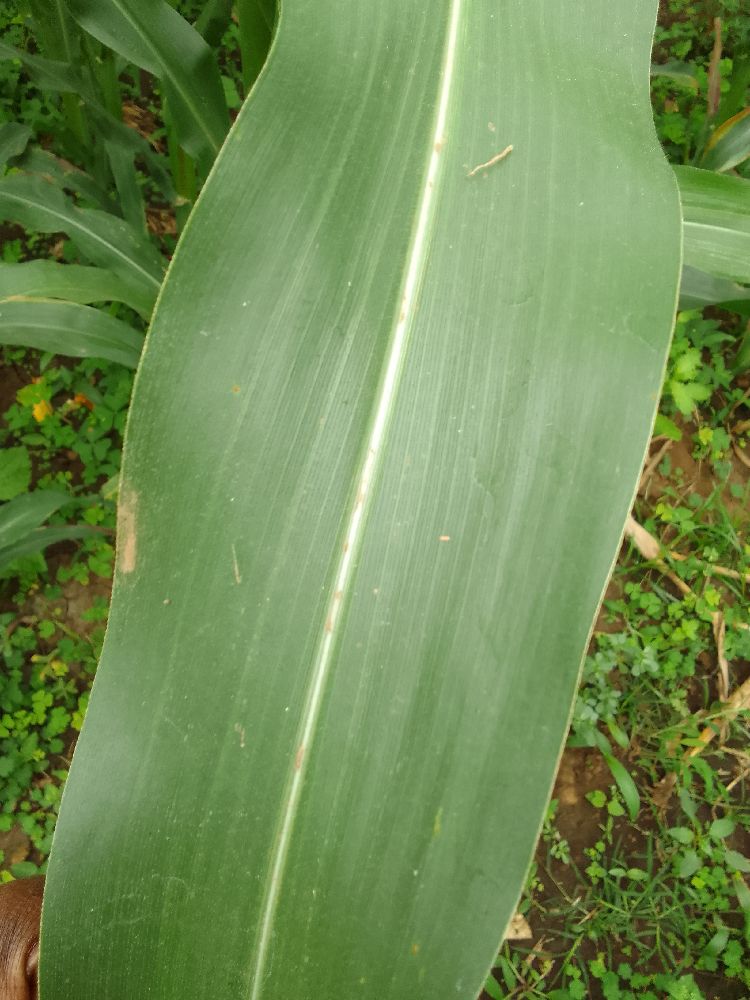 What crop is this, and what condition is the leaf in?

maize, healthy
